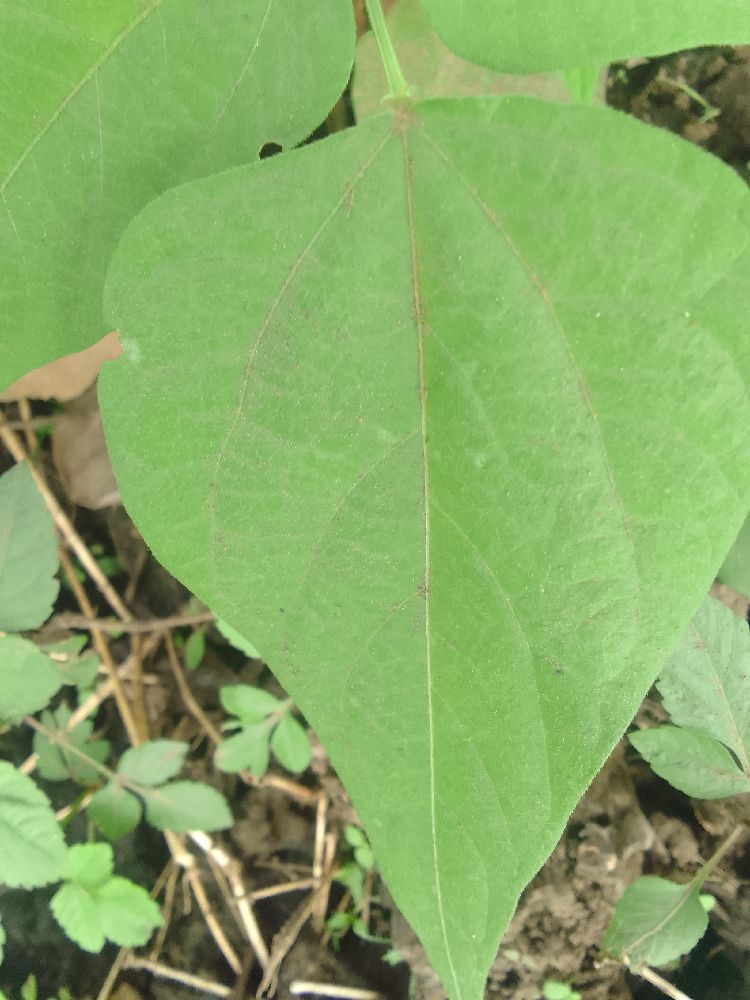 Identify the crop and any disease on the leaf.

common bean, healthy
